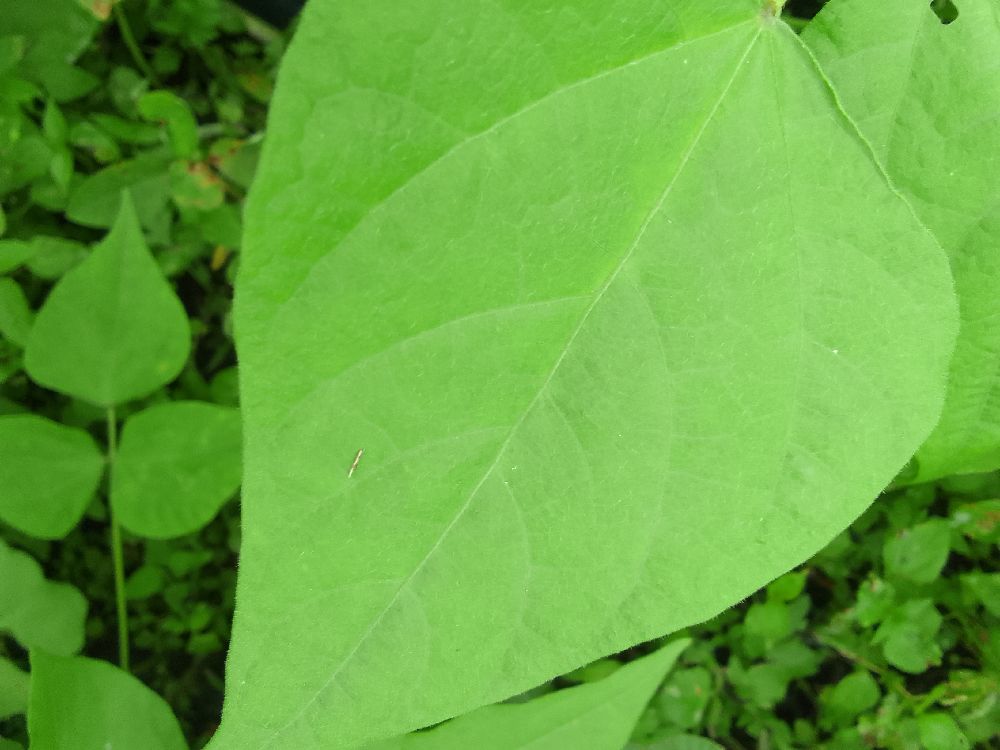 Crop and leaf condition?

common bean, healthy
